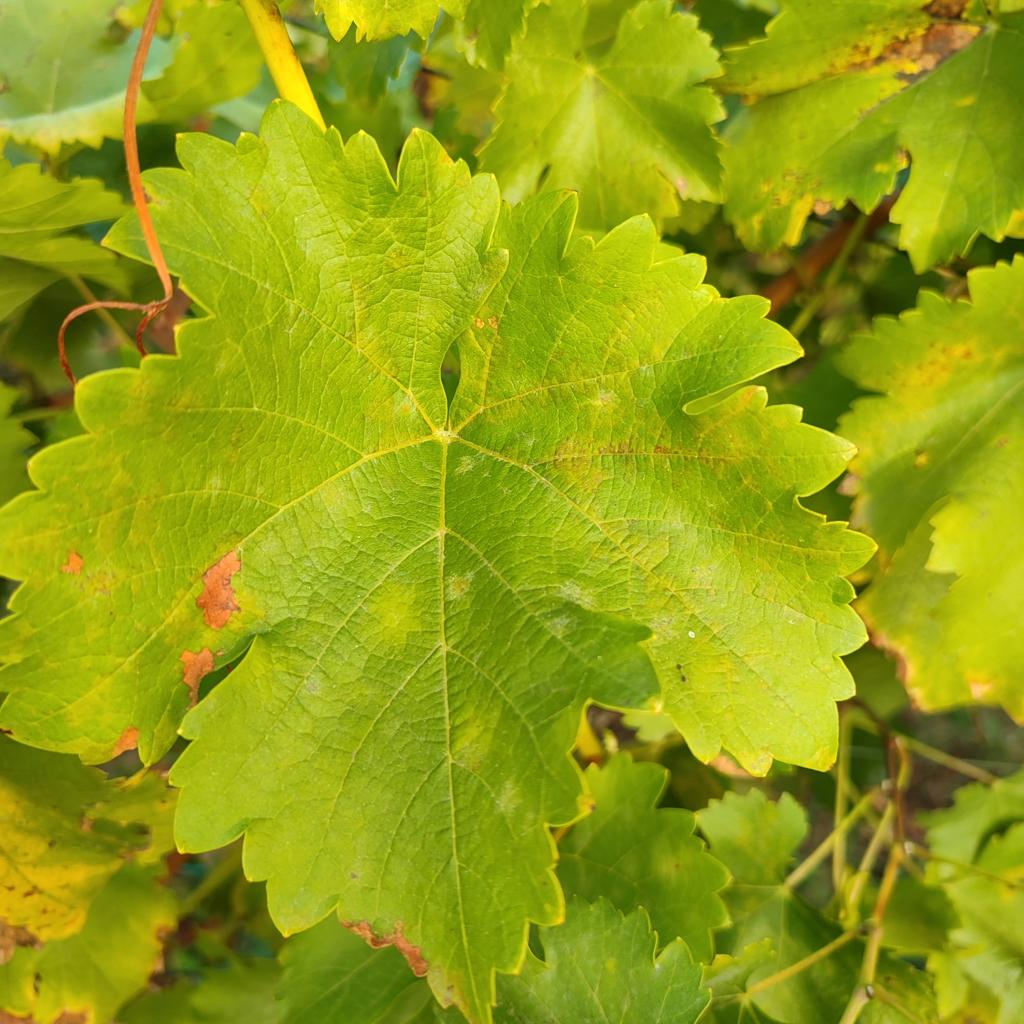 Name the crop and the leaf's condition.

grapevine, powdery mildew
